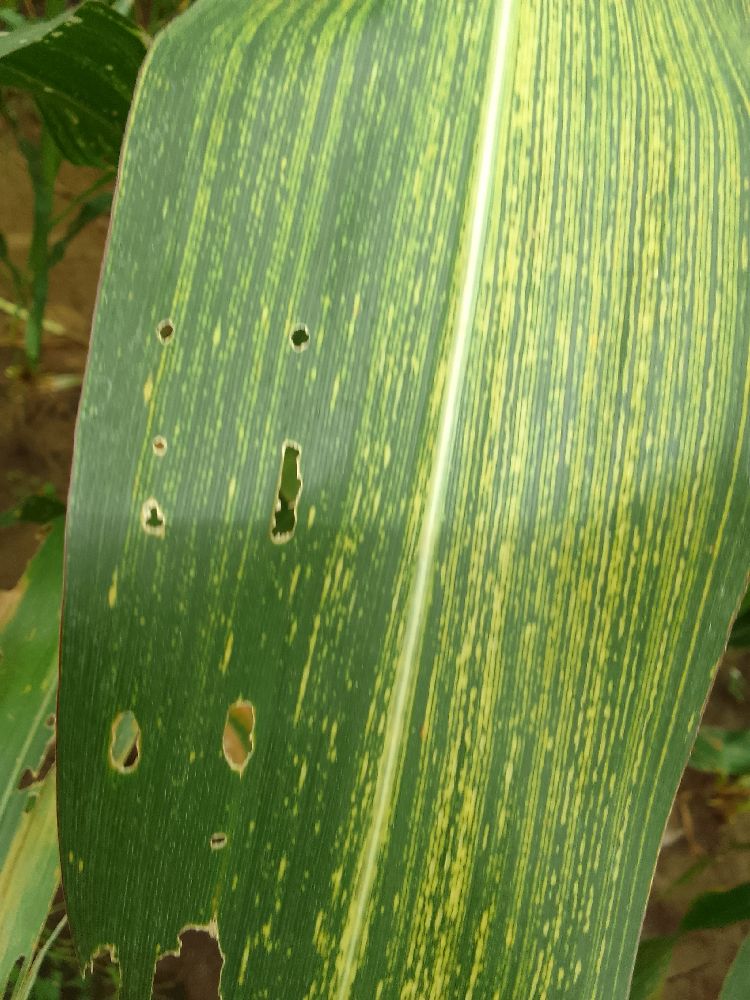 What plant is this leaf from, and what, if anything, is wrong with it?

maize, maize streak virus
